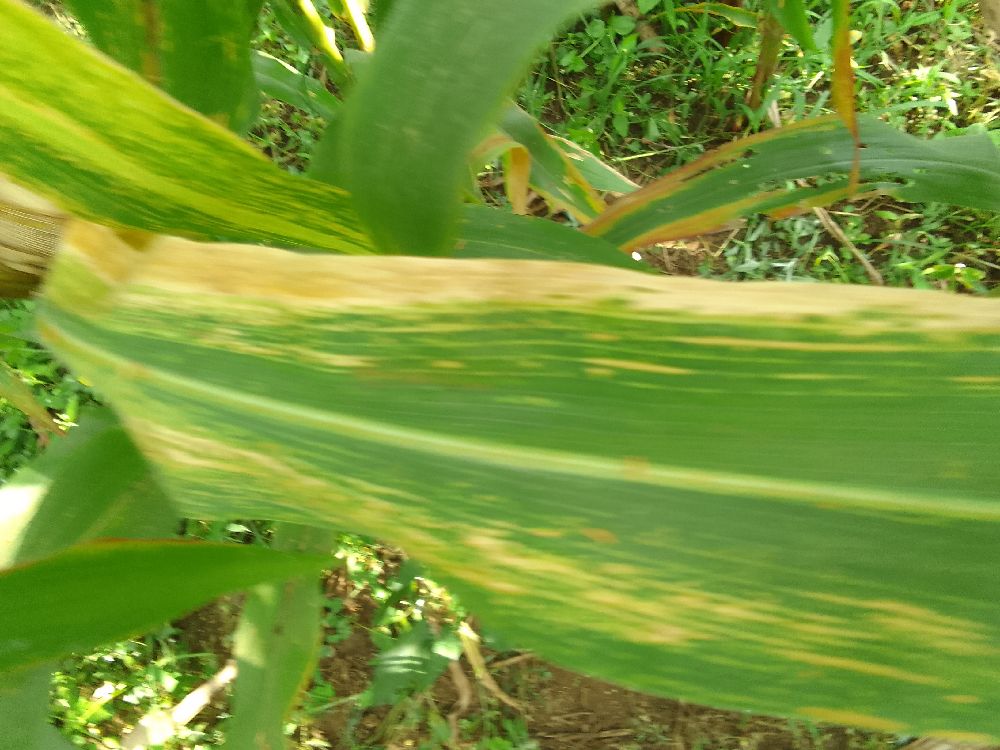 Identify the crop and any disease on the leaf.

maize, maize lethal necrosis
